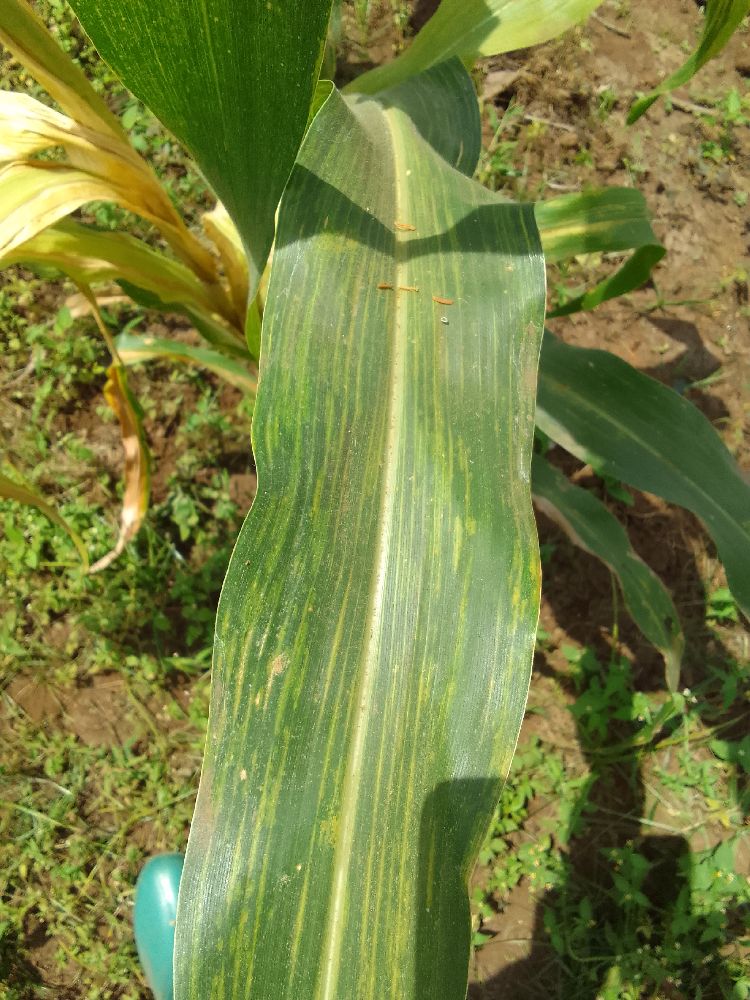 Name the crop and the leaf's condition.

maize, maize lethal necrosis
